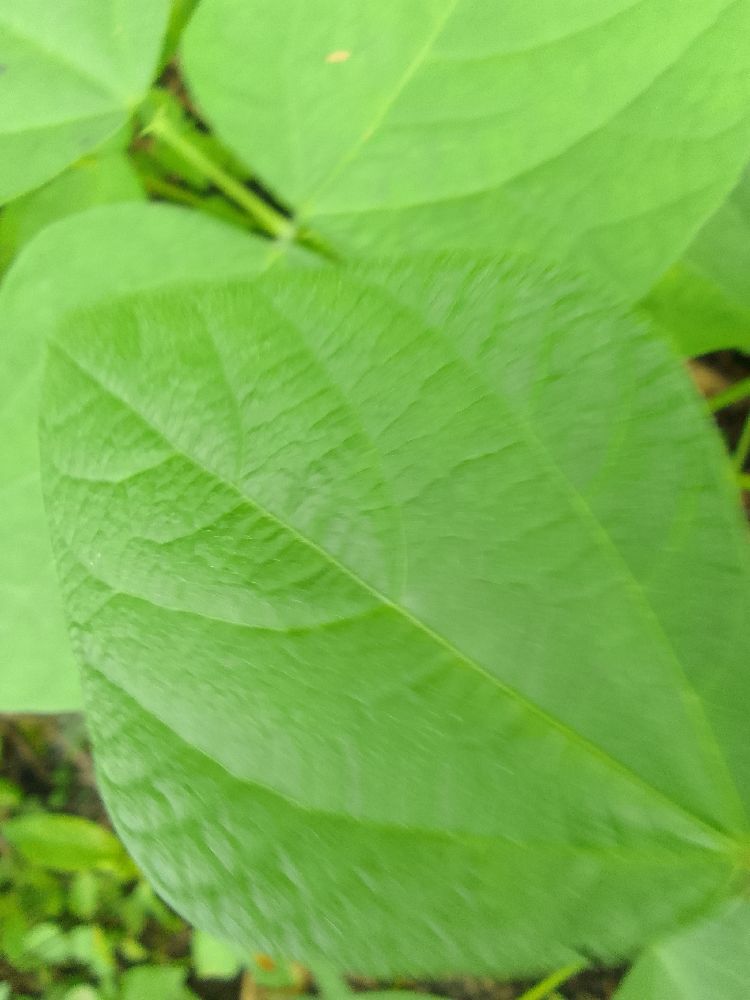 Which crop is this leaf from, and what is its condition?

common bean, healthy
